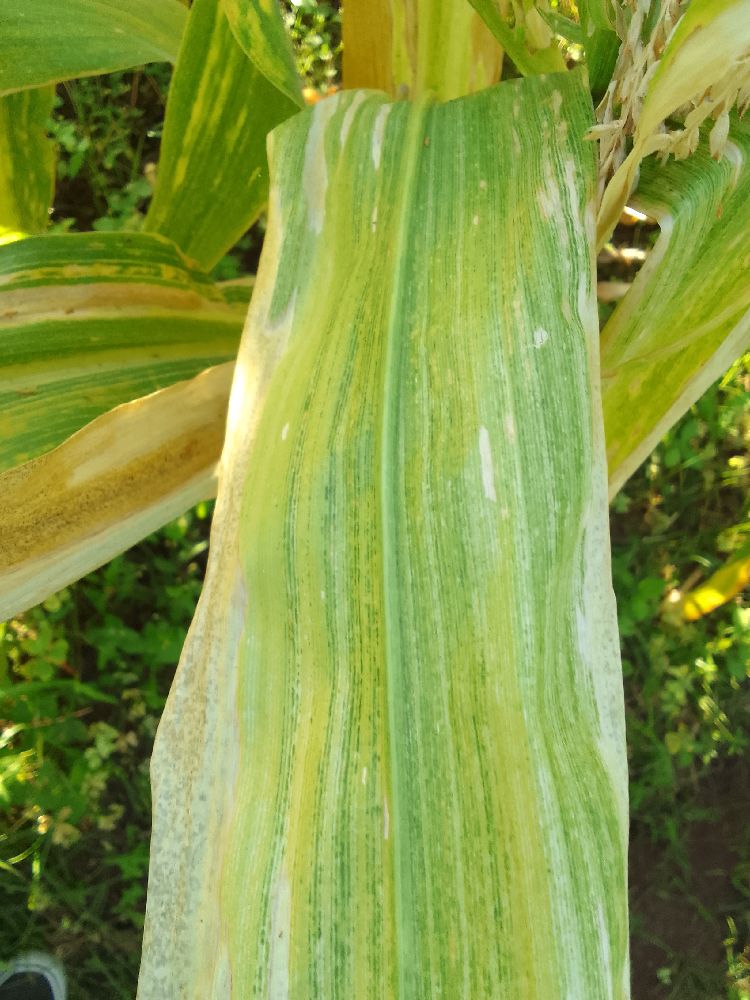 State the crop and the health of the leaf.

maize, maize lethal necrosis
